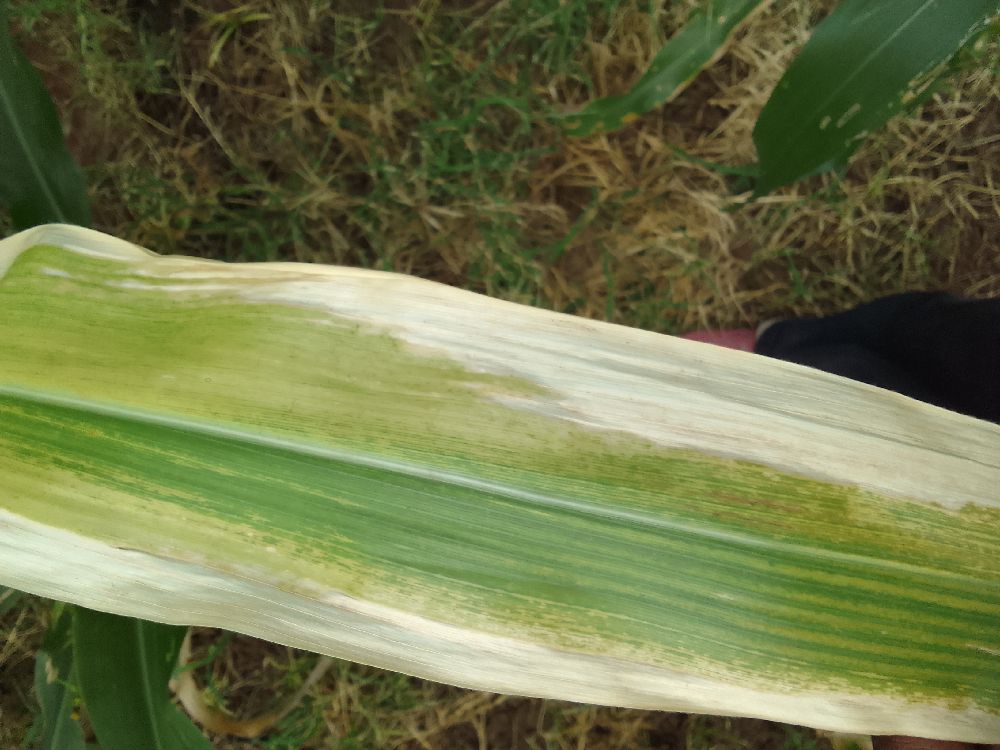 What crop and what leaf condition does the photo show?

maize, maize lethal necrosis
